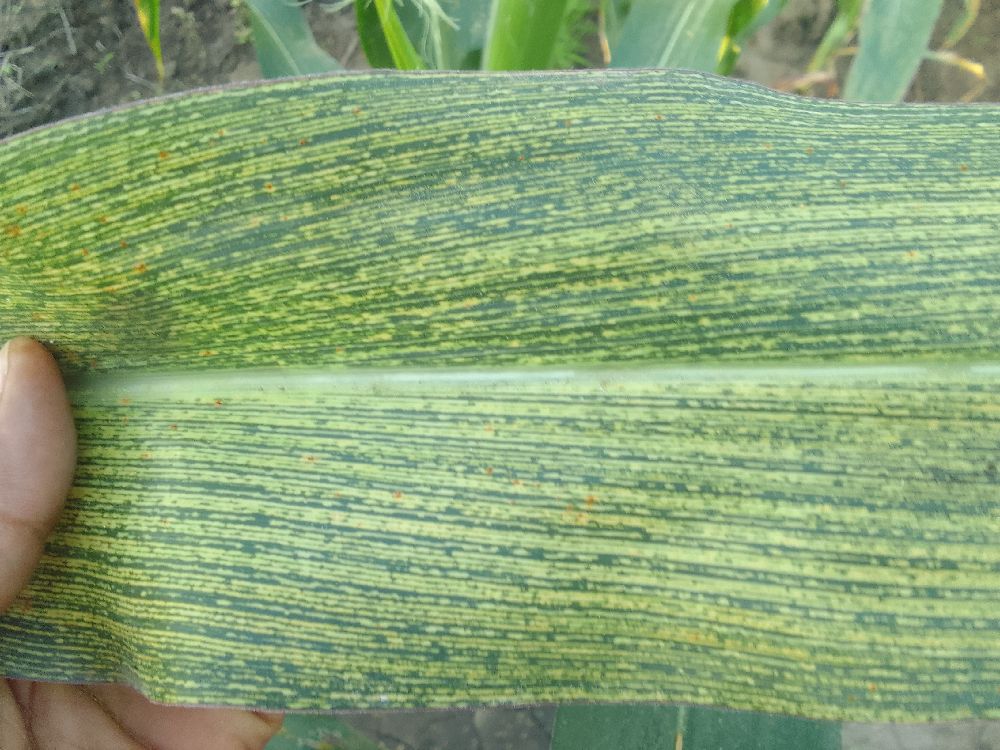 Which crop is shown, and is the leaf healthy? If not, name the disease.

maize, maize streak virus
